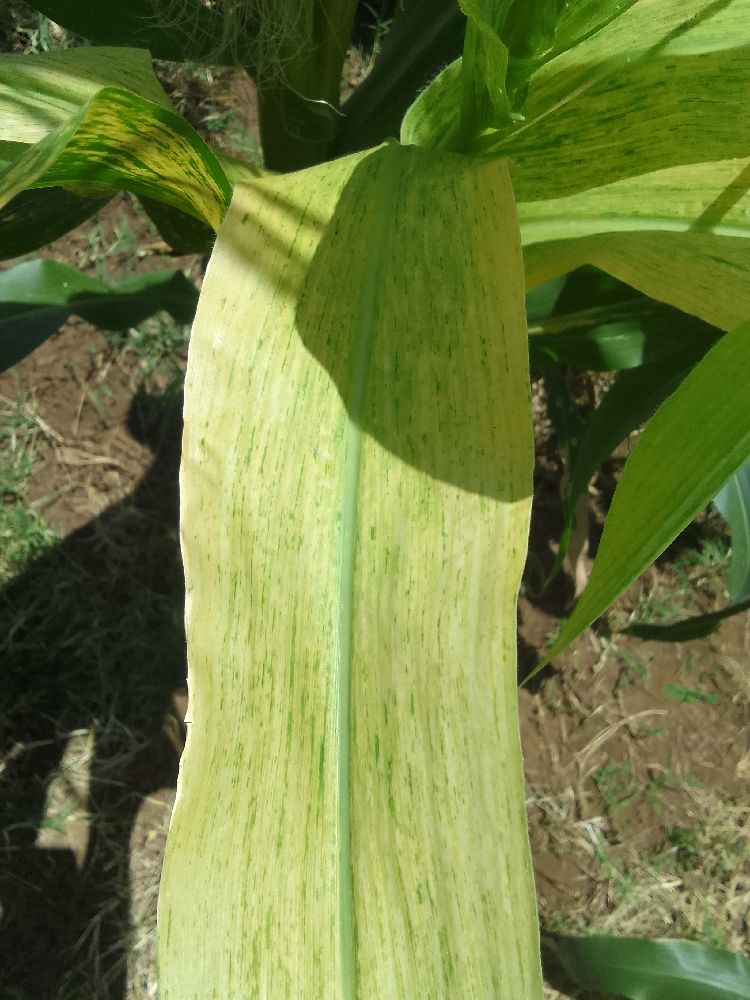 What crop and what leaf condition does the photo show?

maize, maize lethal necrosis
